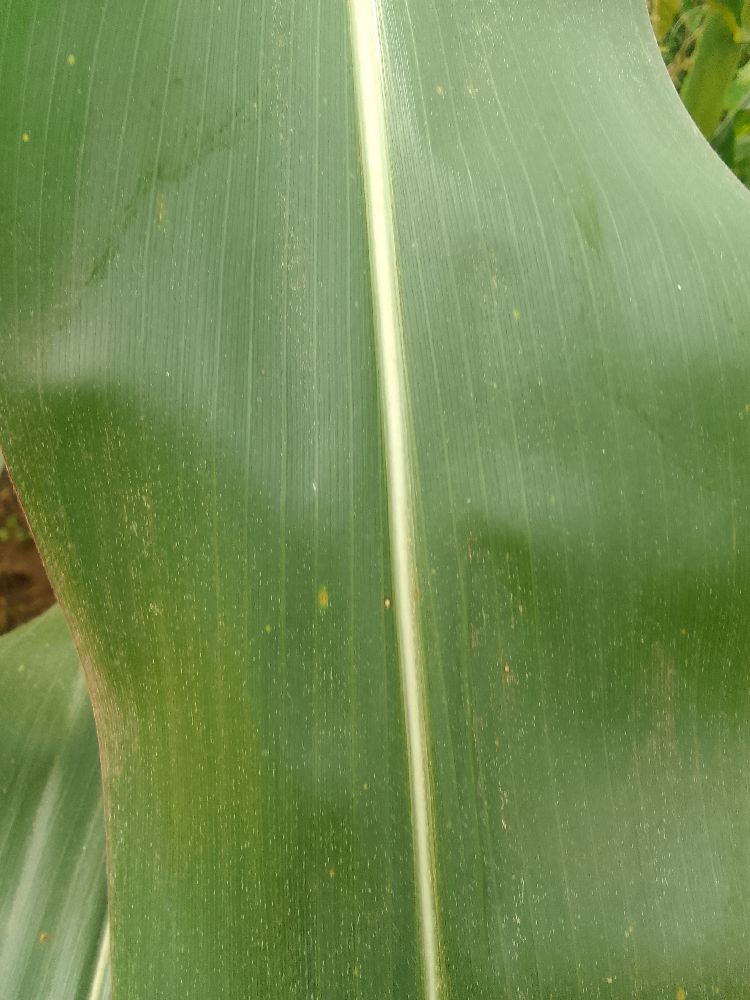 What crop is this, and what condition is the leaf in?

maize, healthy
